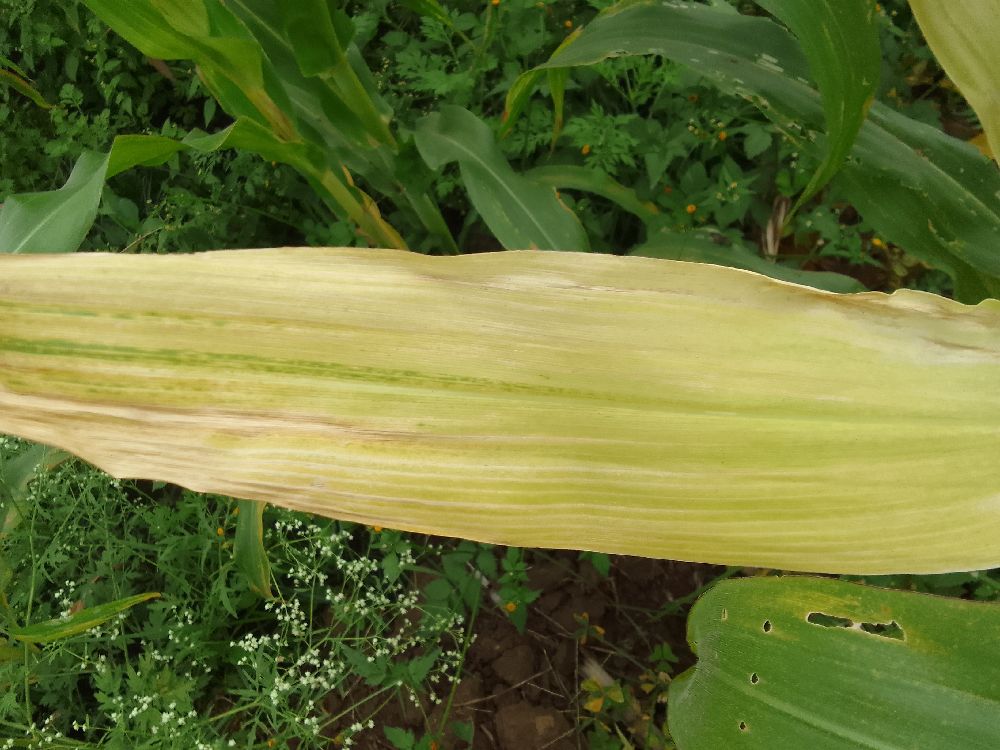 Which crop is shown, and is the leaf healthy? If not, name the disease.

maize, maize lethal necrosis
